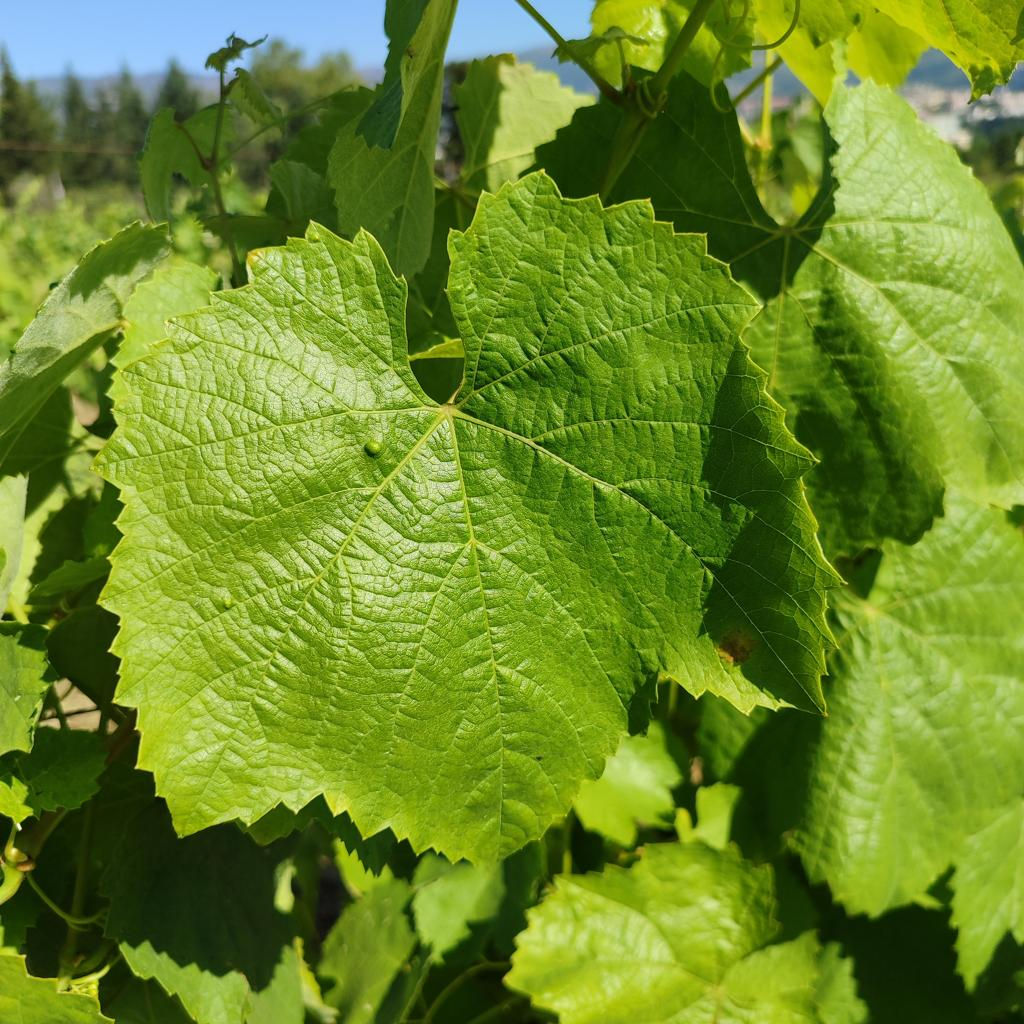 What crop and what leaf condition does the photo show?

grapevine, erineum mite
